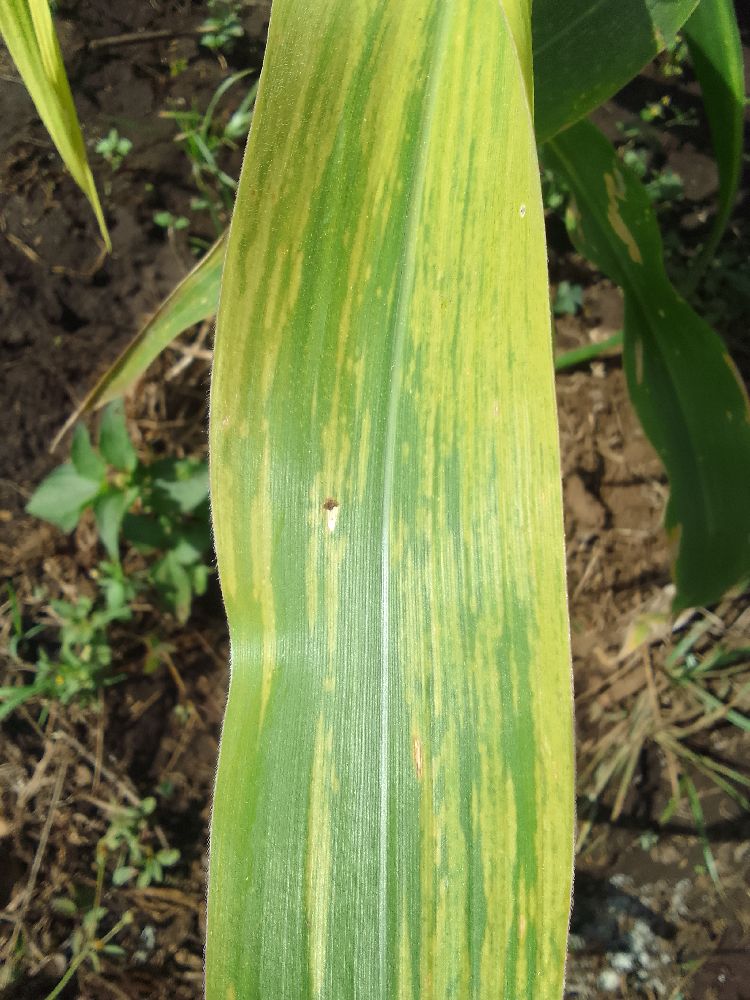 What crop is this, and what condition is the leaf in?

maize, maize lethal necrosis
